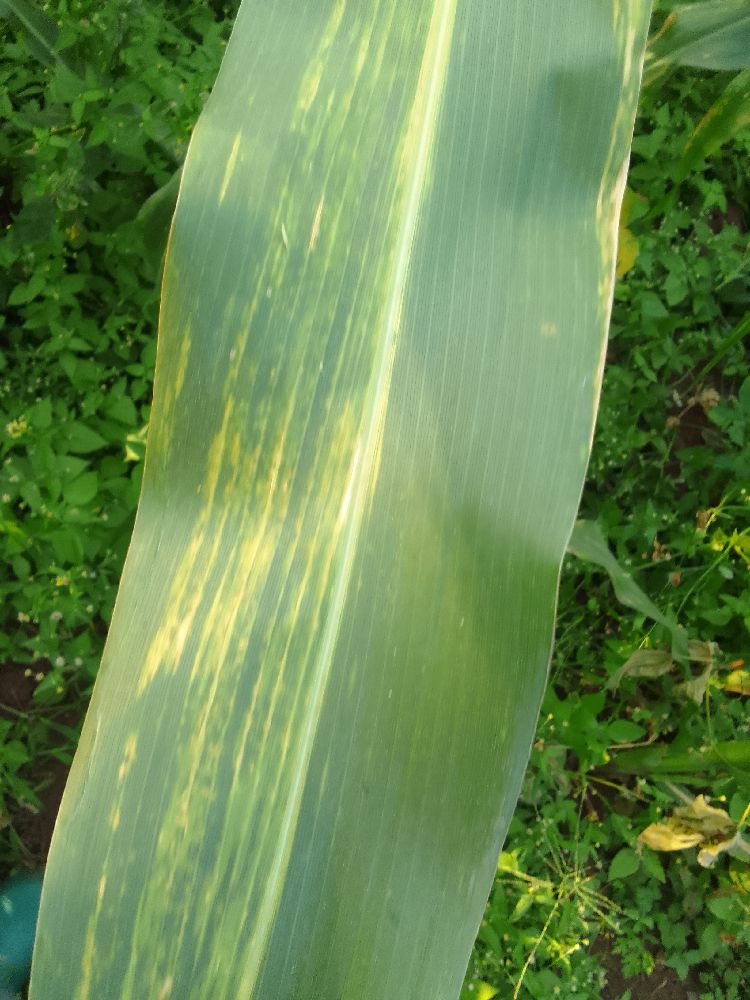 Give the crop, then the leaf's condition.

maize, maize lethal necrosis
